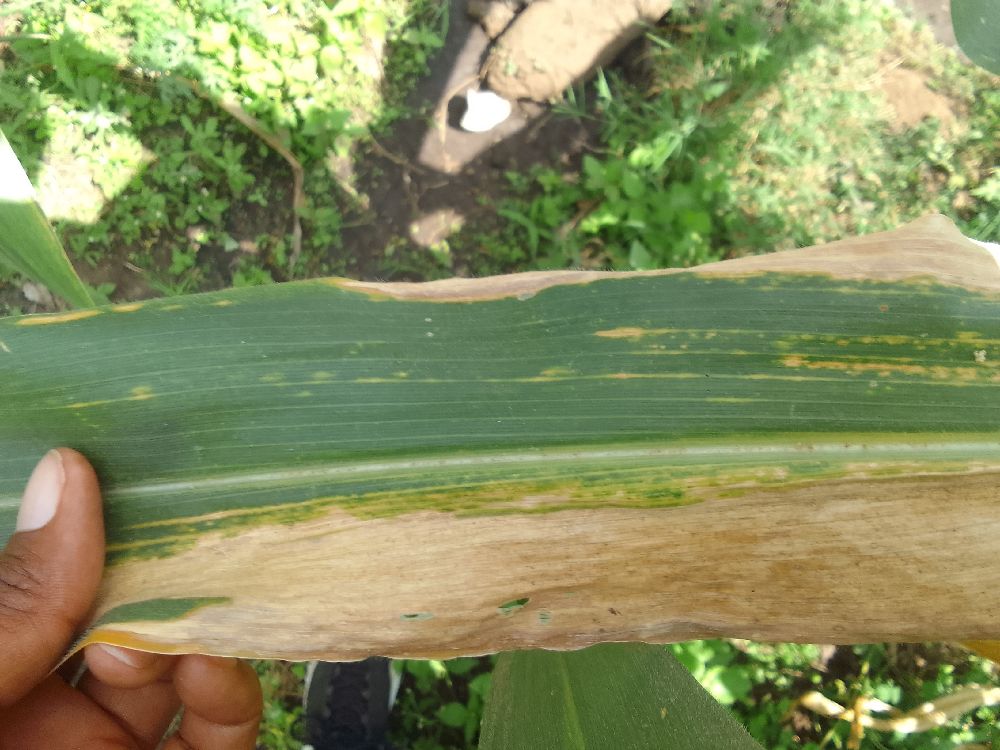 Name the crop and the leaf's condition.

maize, maize lethal necrosis
